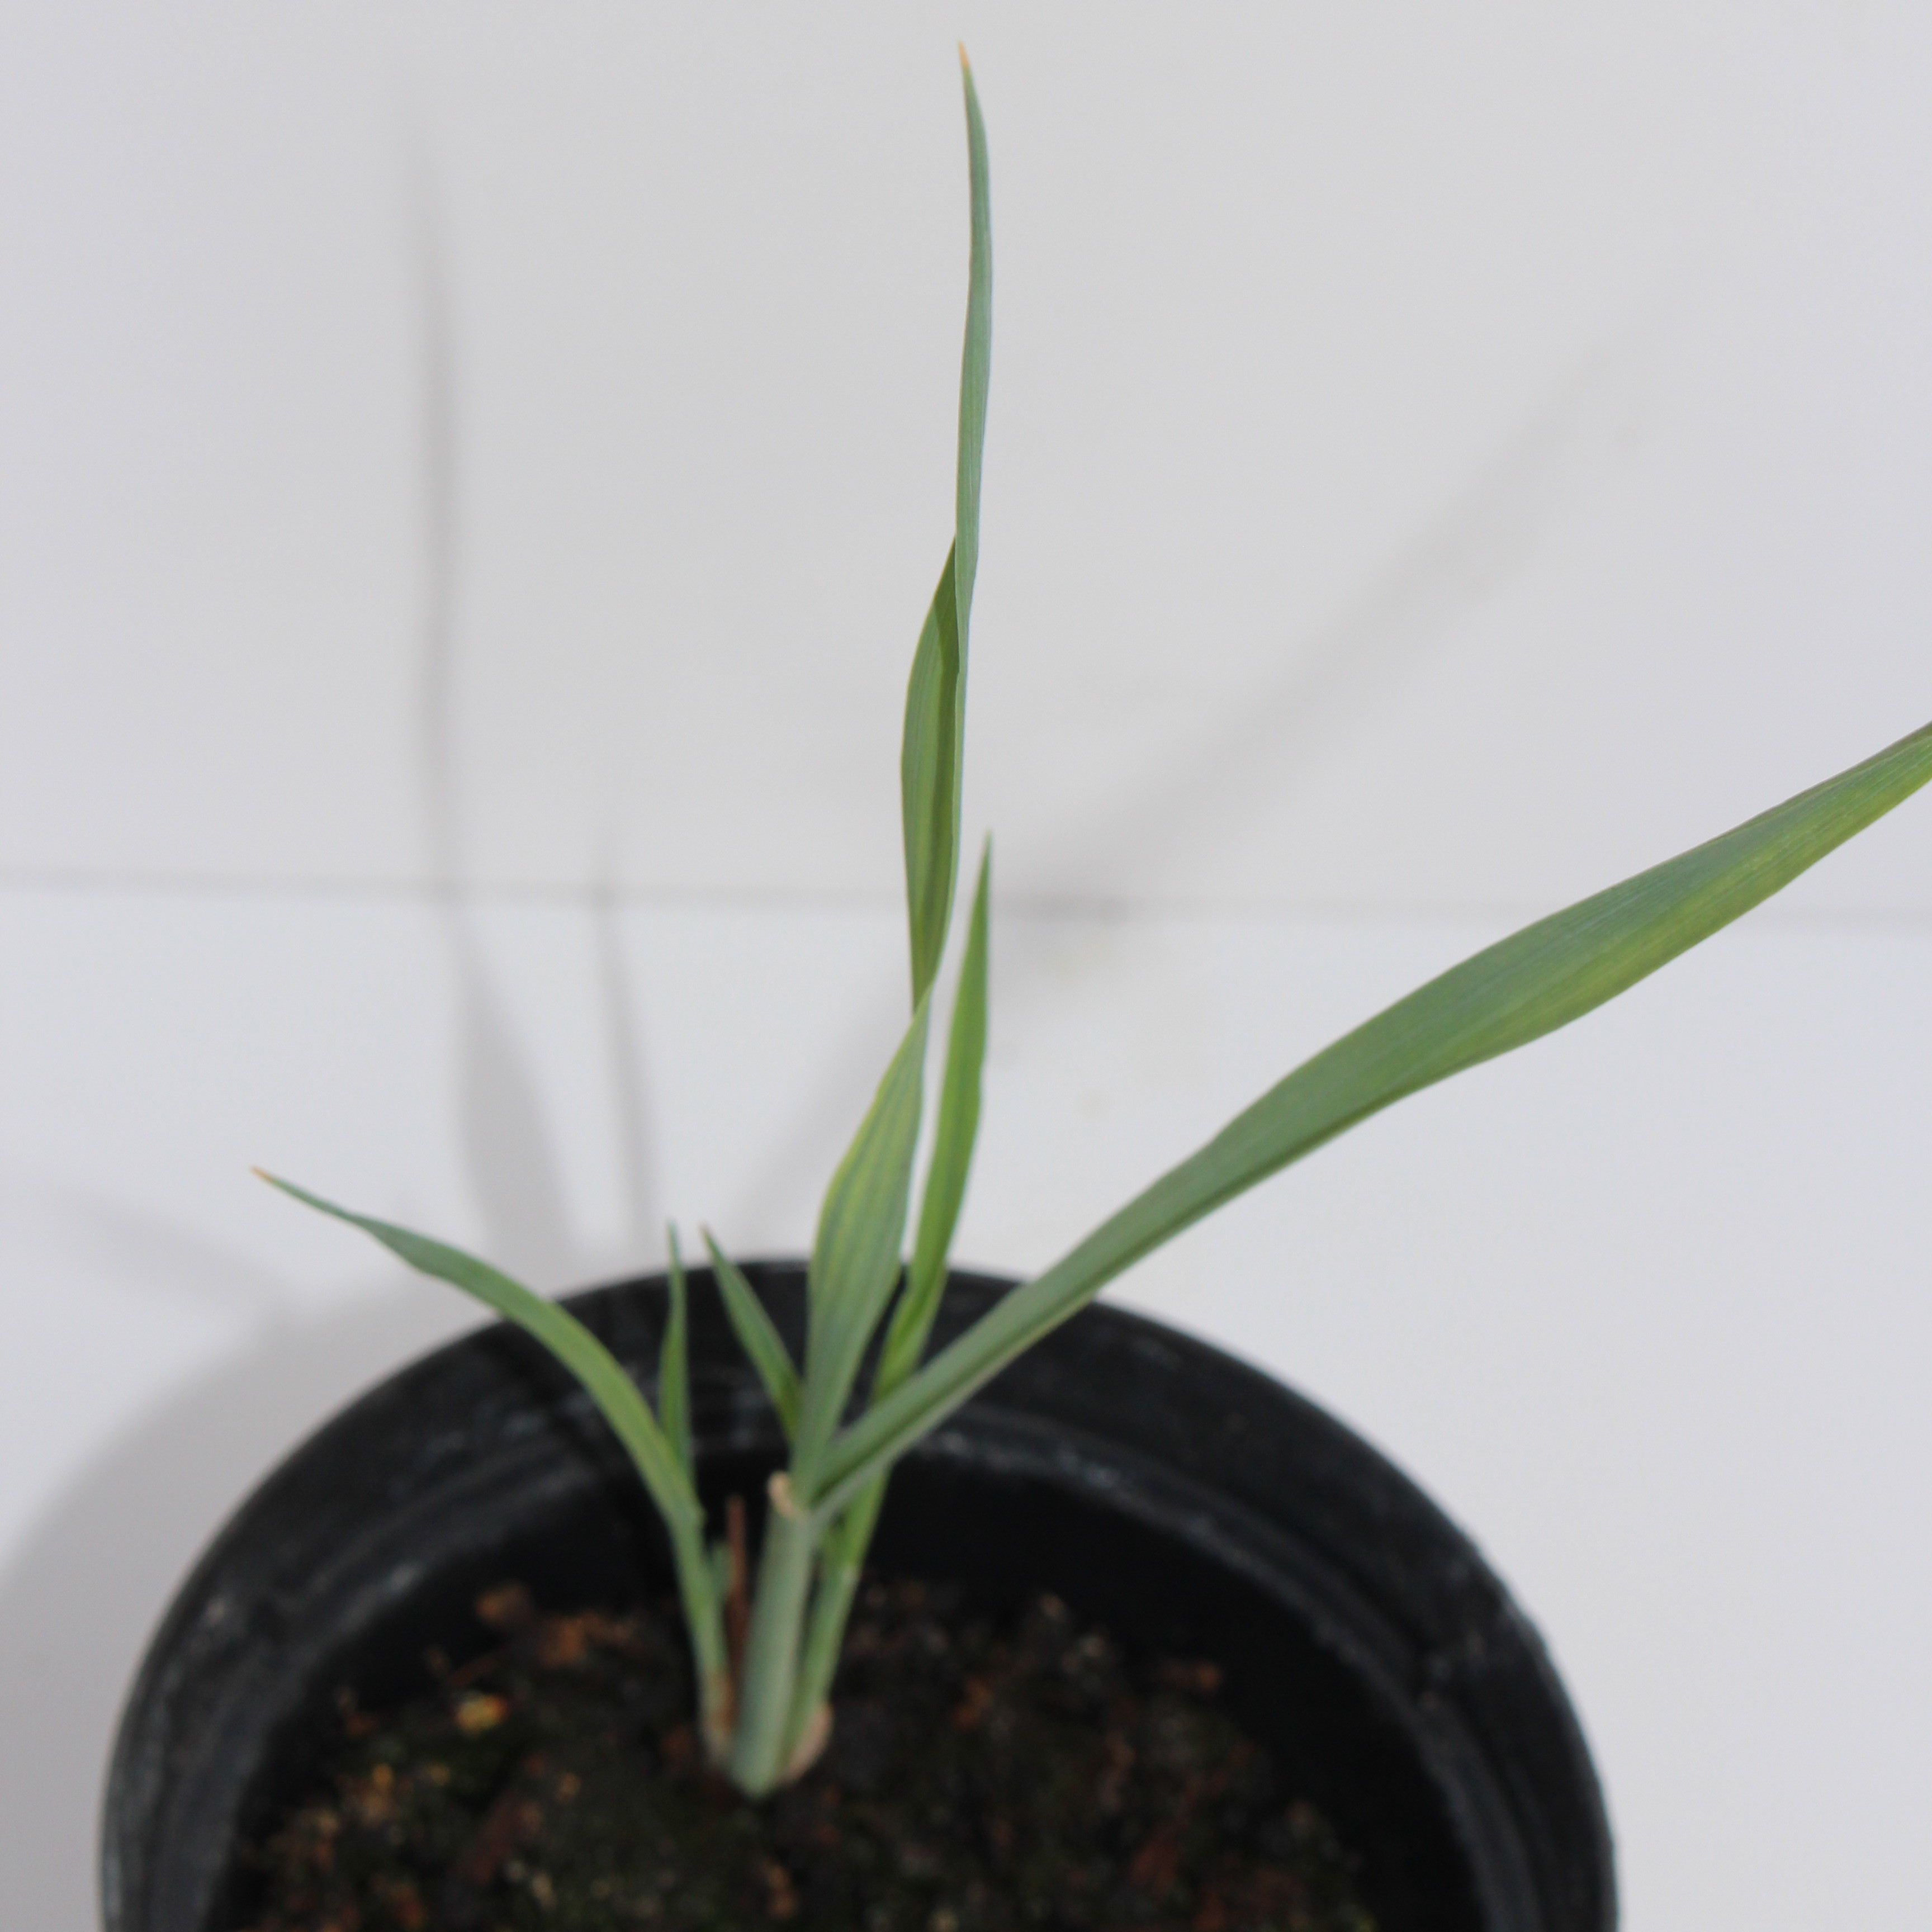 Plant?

Avena sterilis
